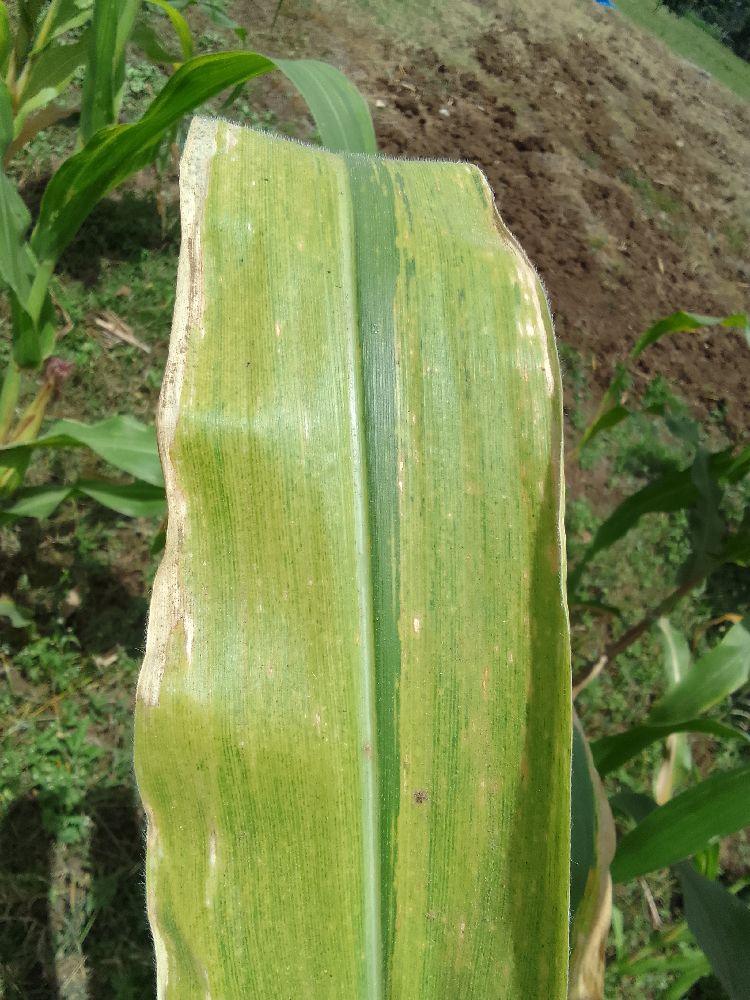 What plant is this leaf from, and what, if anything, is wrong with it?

maize, maize lethal necrosis
